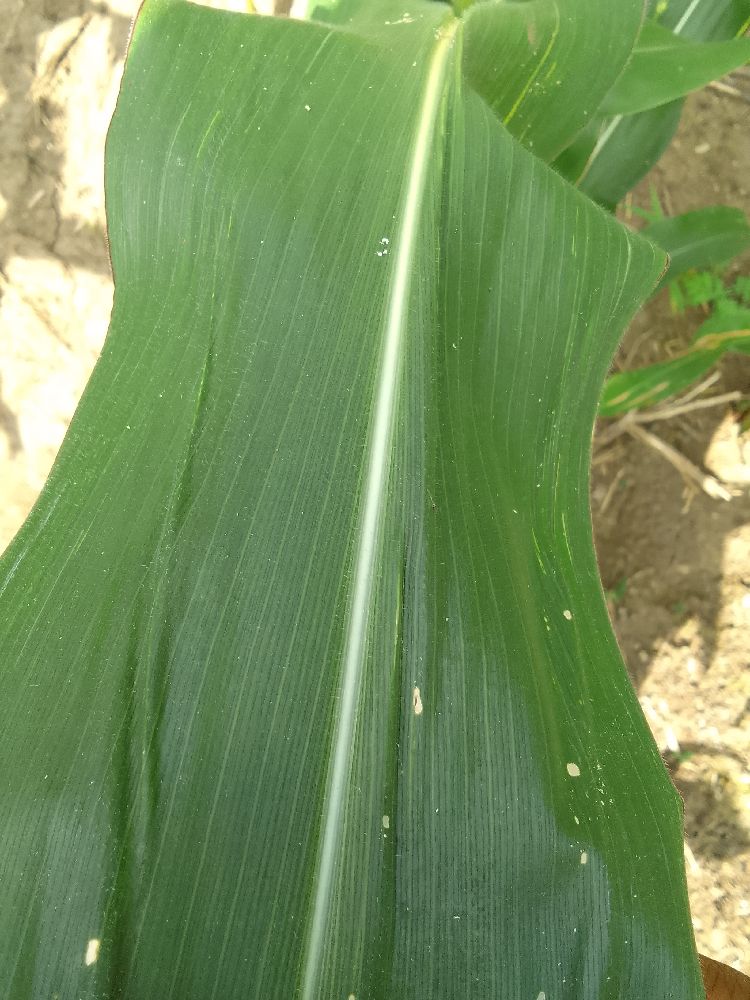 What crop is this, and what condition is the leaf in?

maize, healthy
